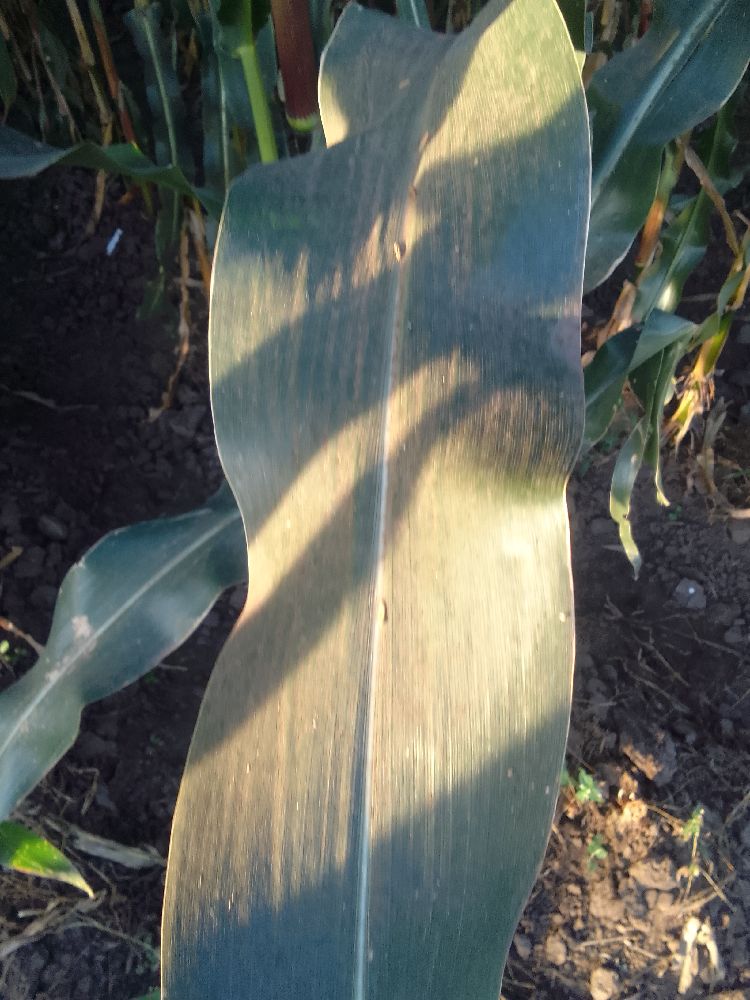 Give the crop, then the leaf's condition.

maize, healthy
